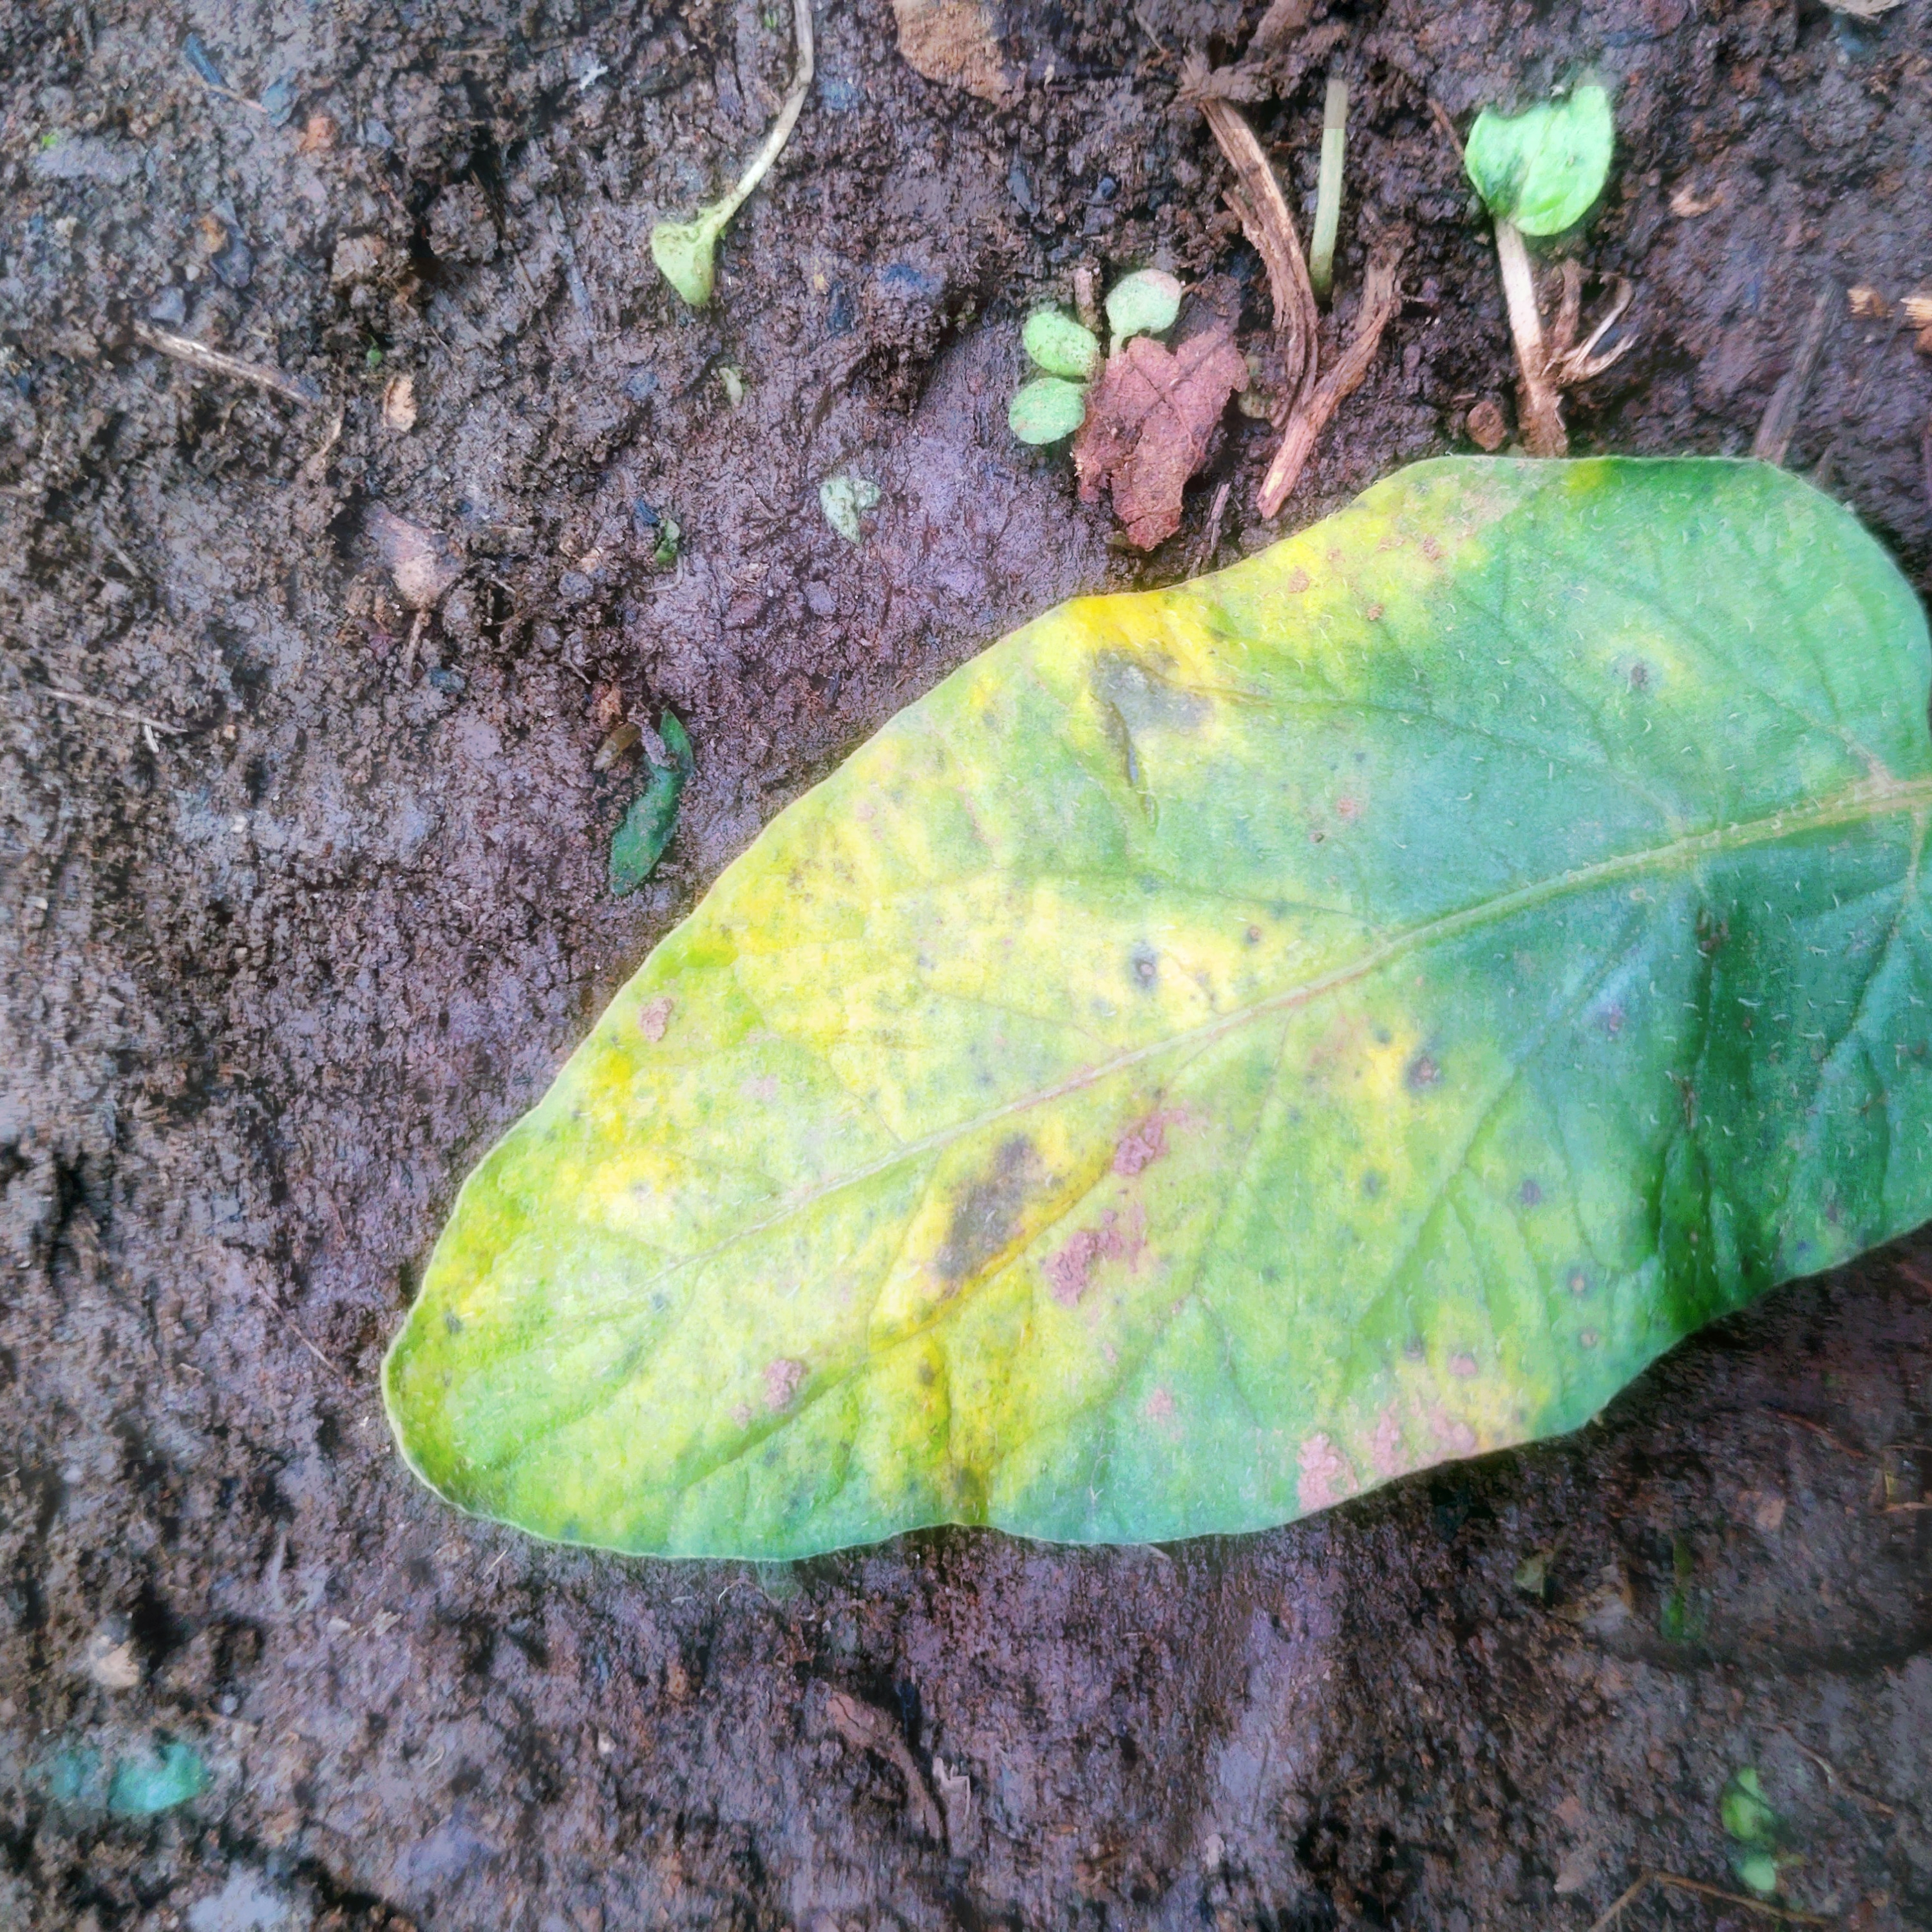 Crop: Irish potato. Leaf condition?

late blight
